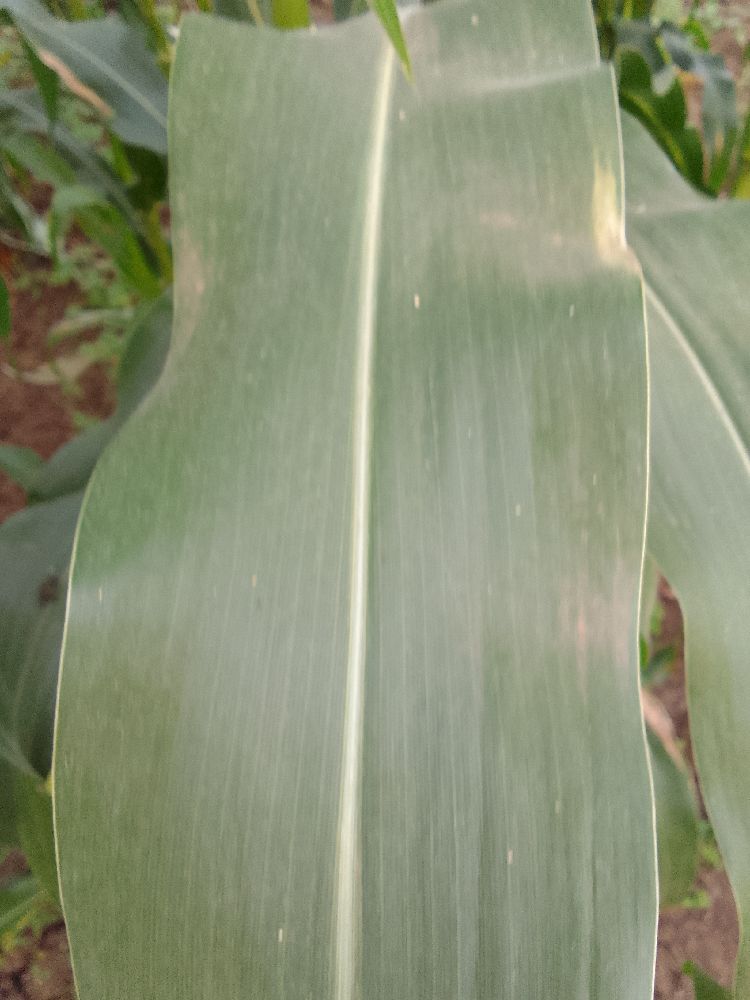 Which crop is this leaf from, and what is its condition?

maize, healthy
